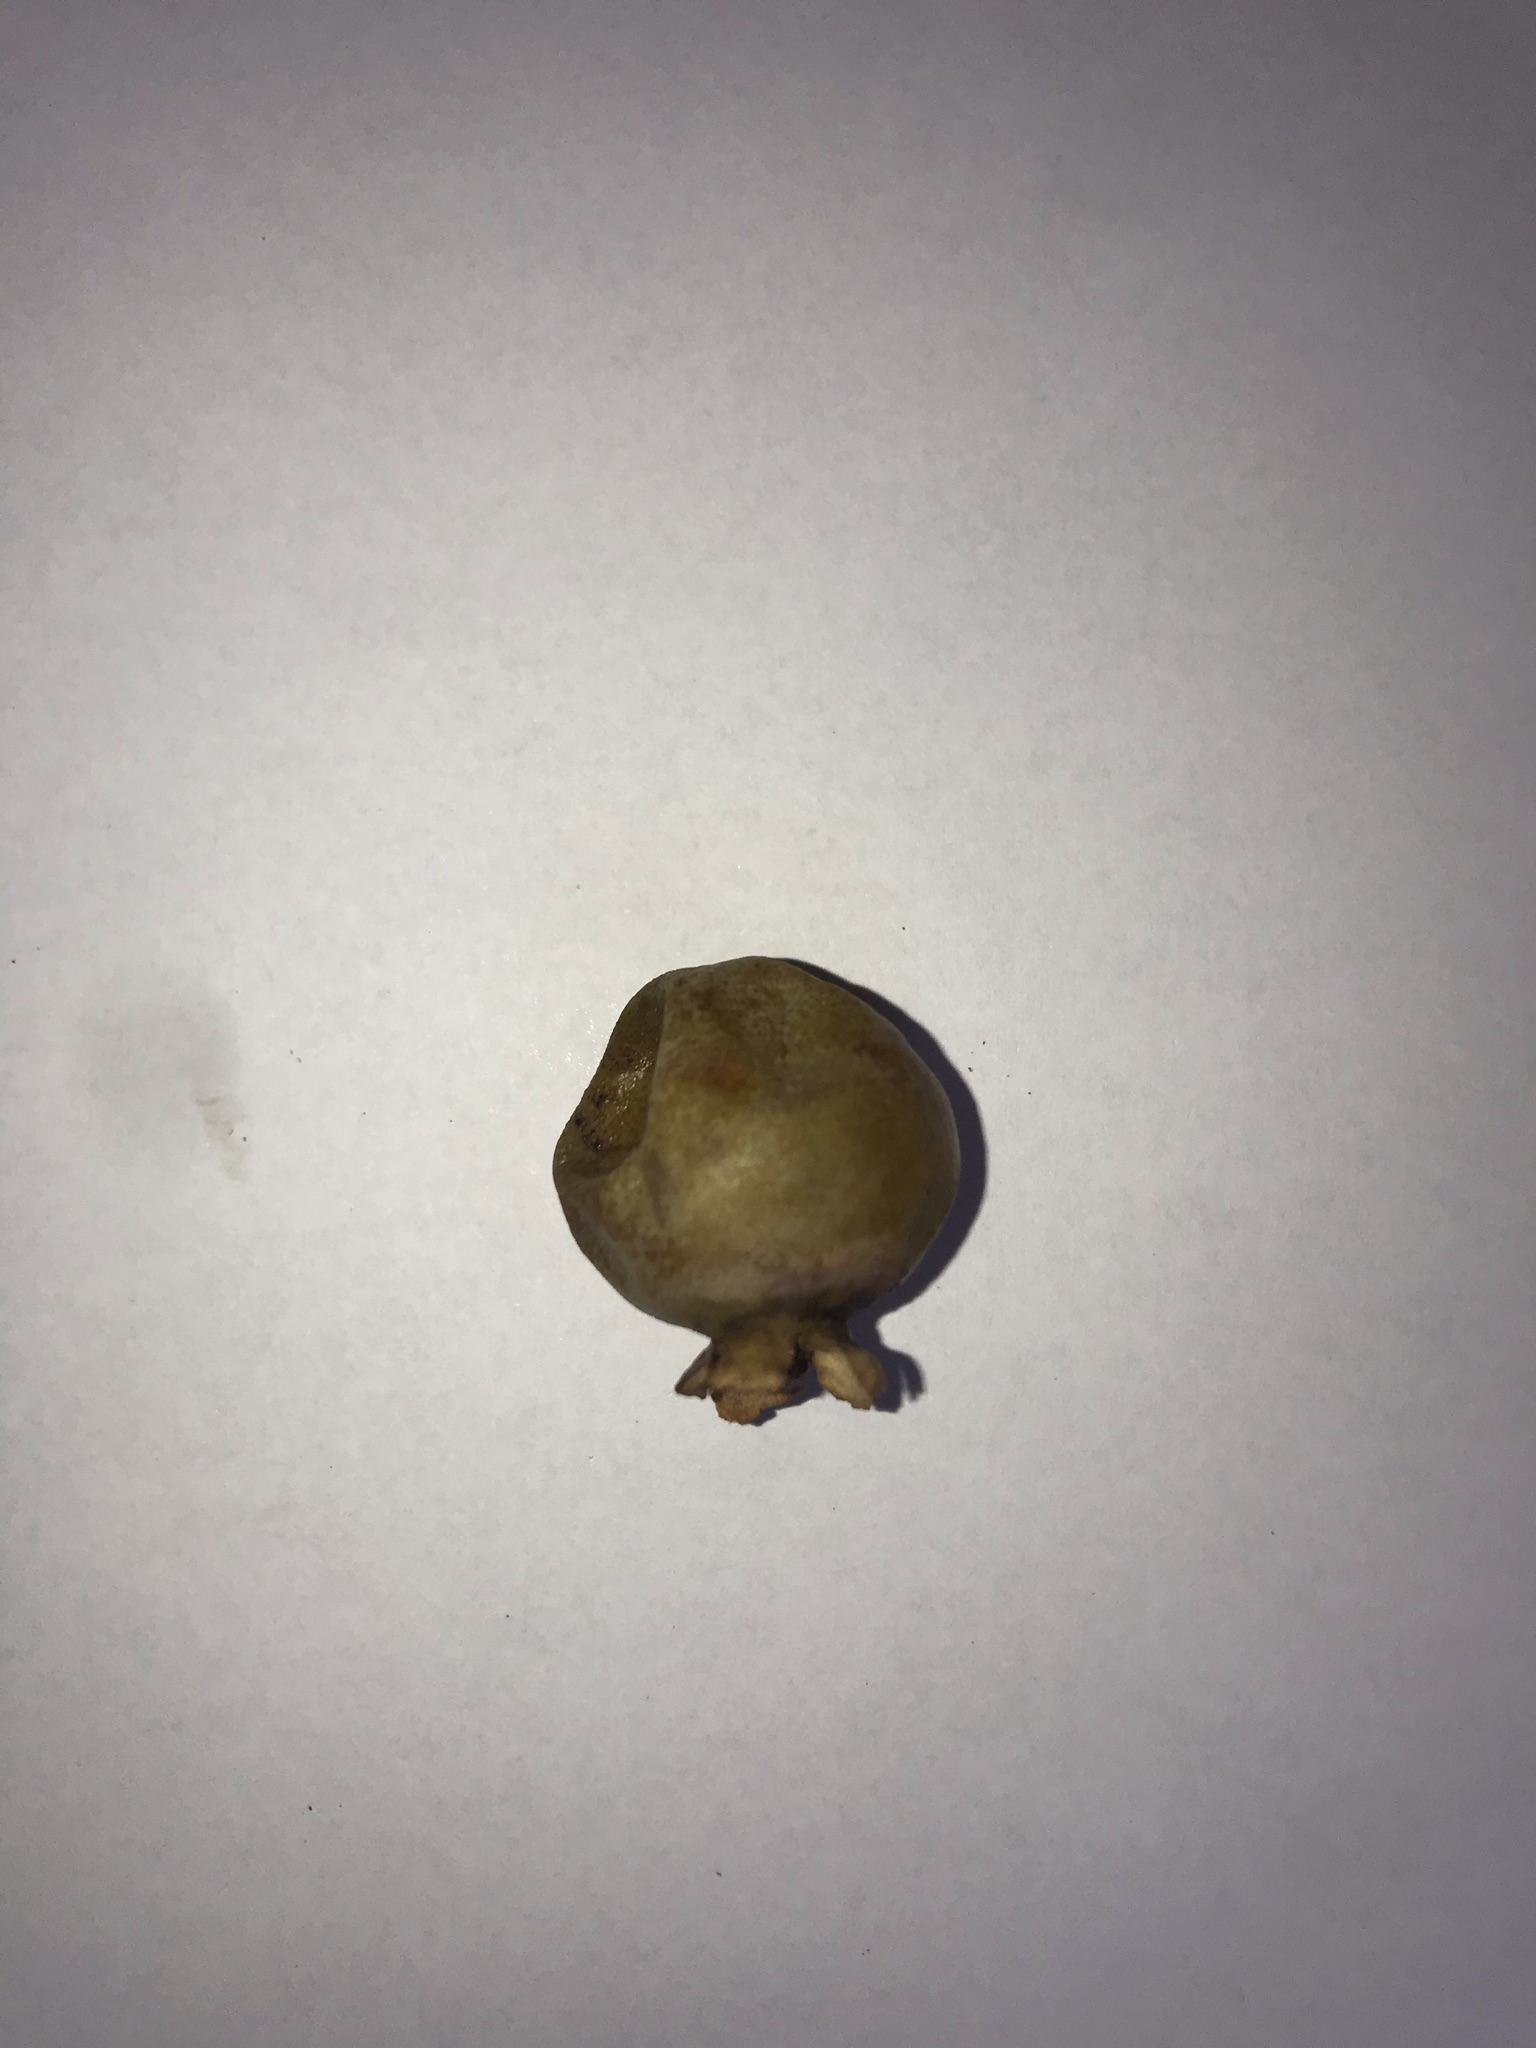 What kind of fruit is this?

gabiroba
